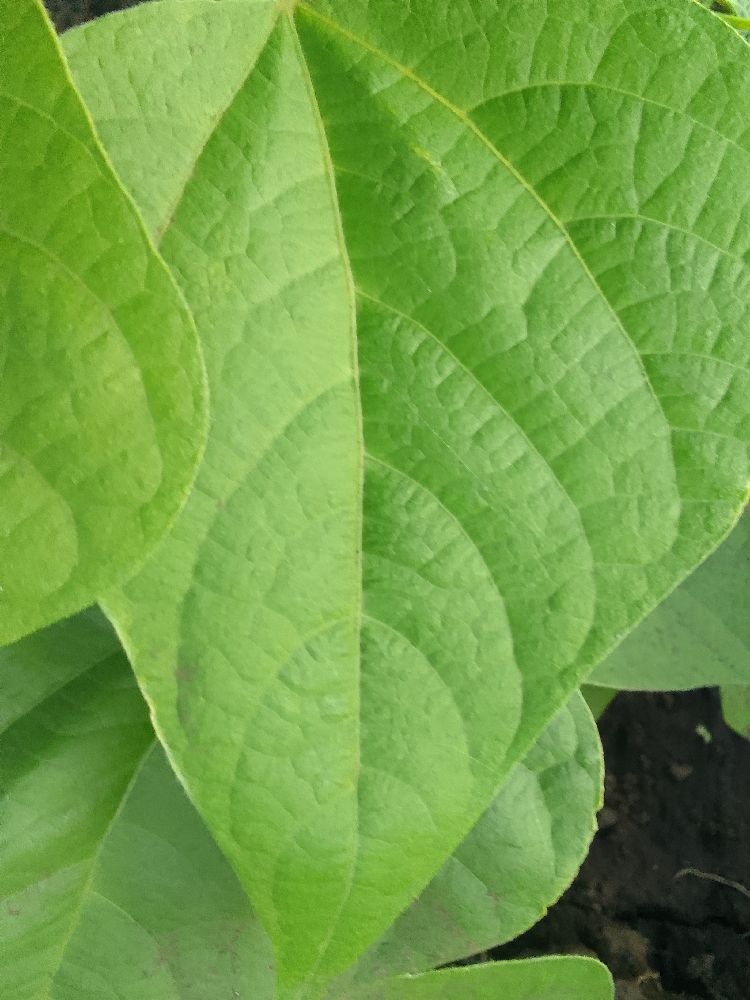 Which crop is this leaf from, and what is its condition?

common bean, healthy
